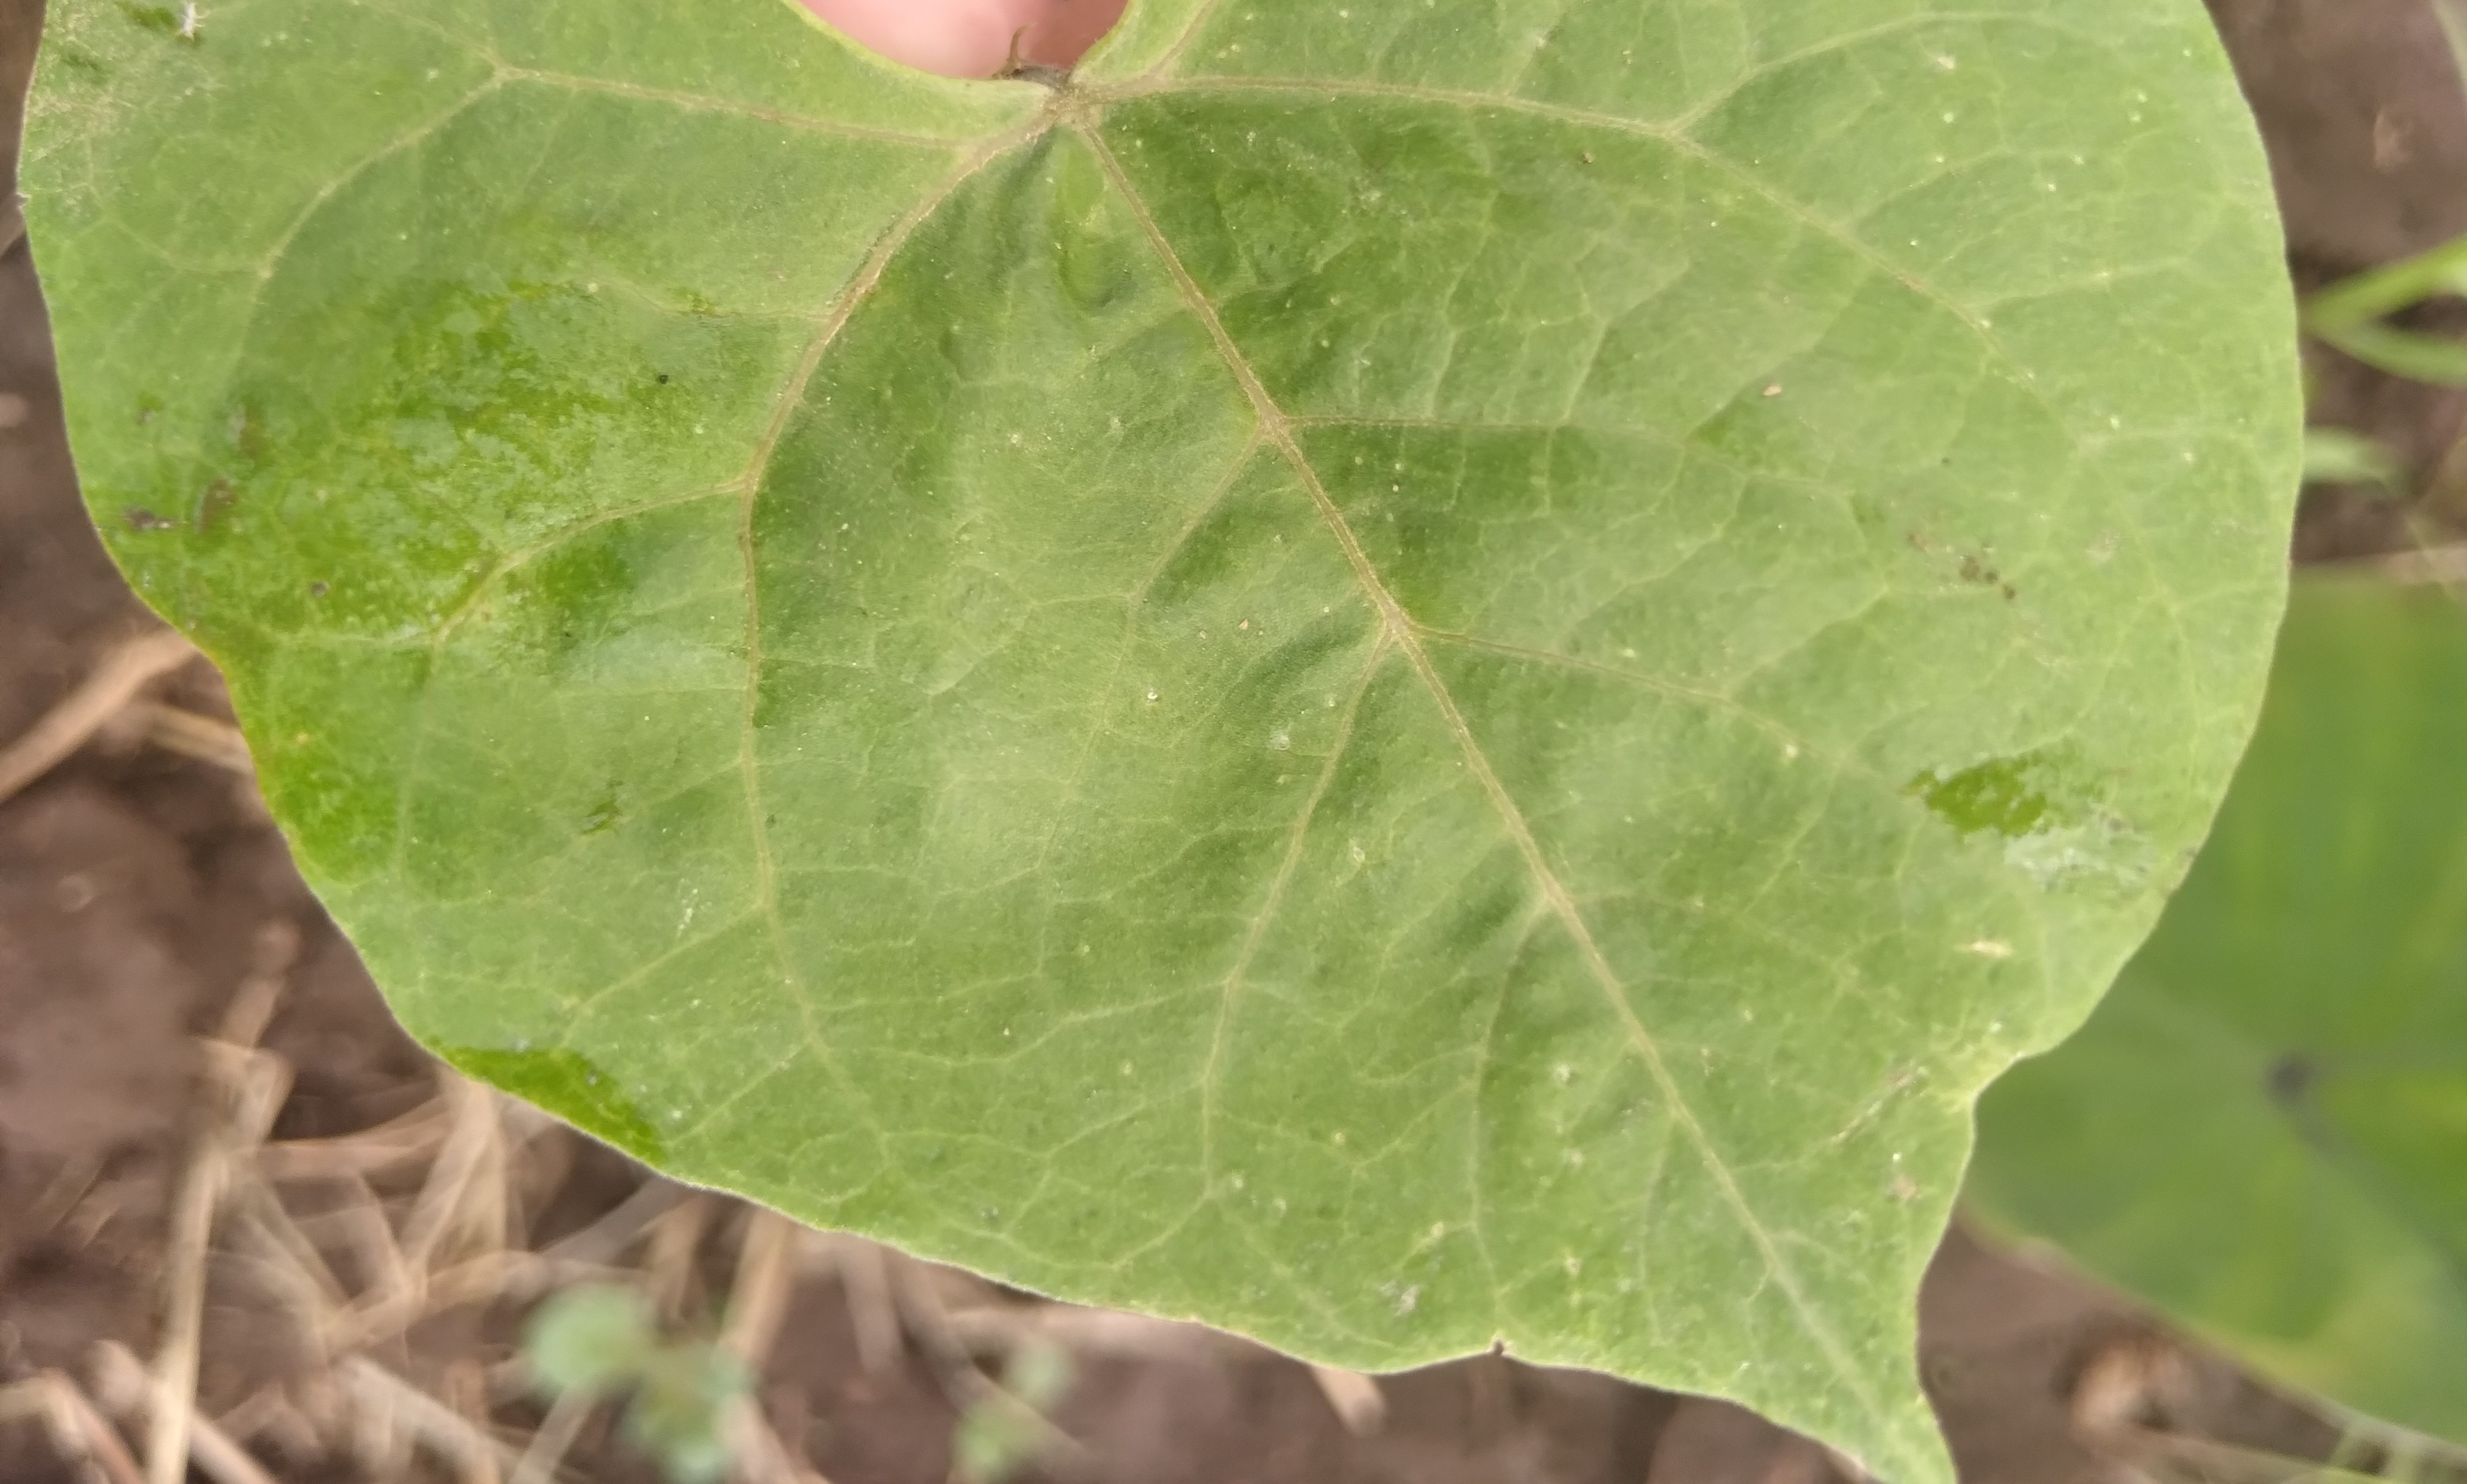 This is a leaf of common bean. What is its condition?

healthy
